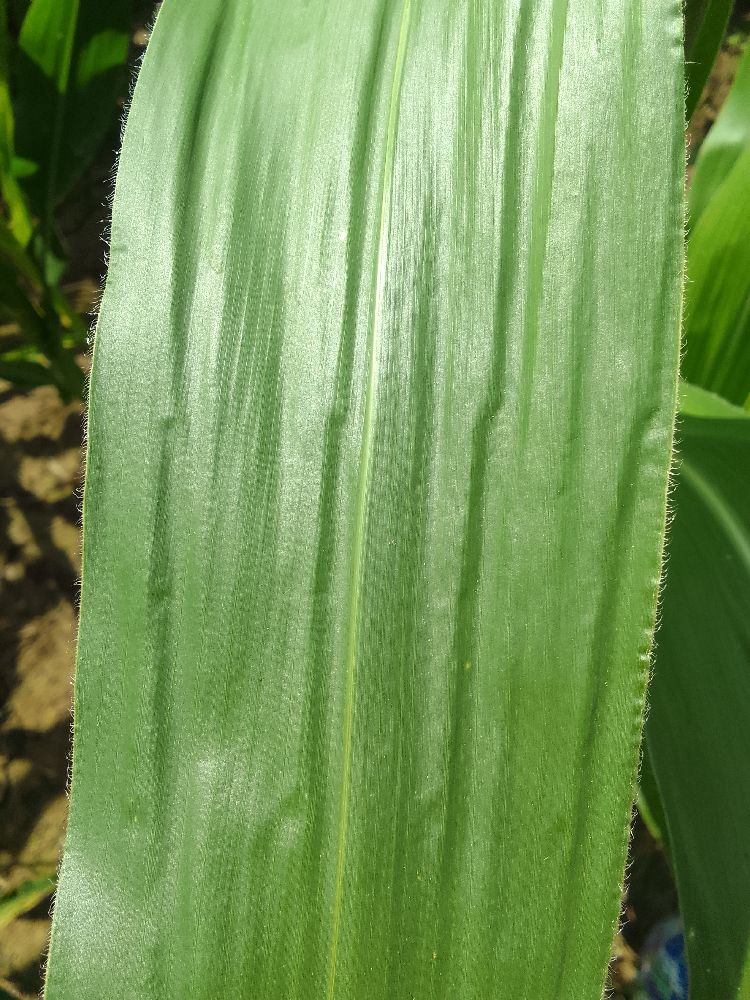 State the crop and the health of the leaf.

maize, healthy
